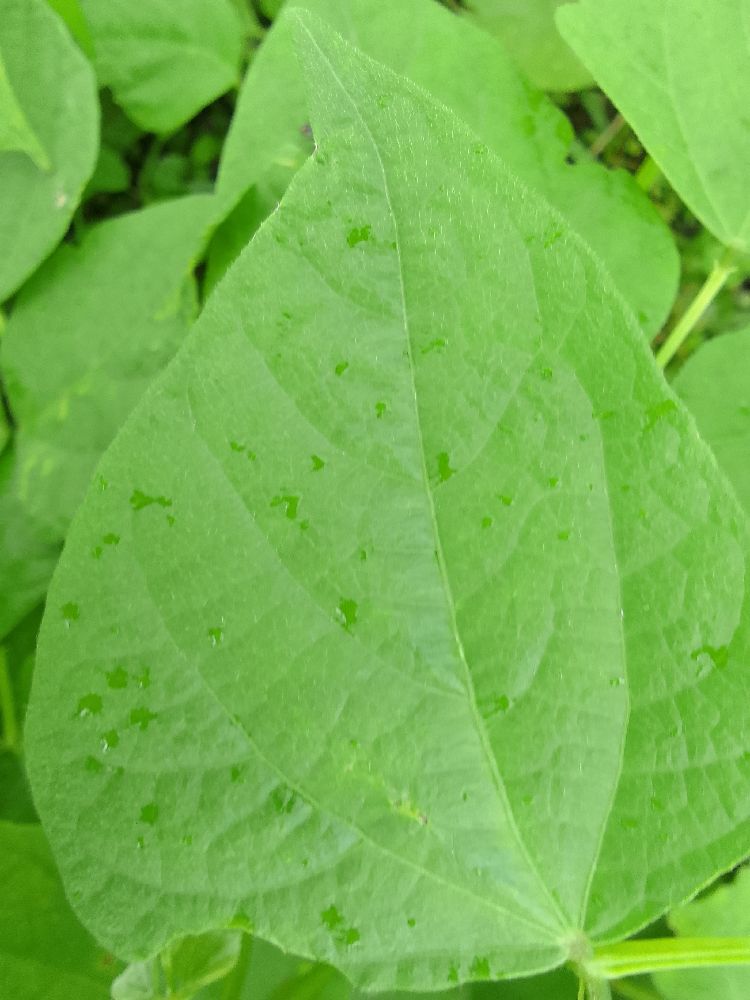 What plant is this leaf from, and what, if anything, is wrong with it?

common bean, healthy
